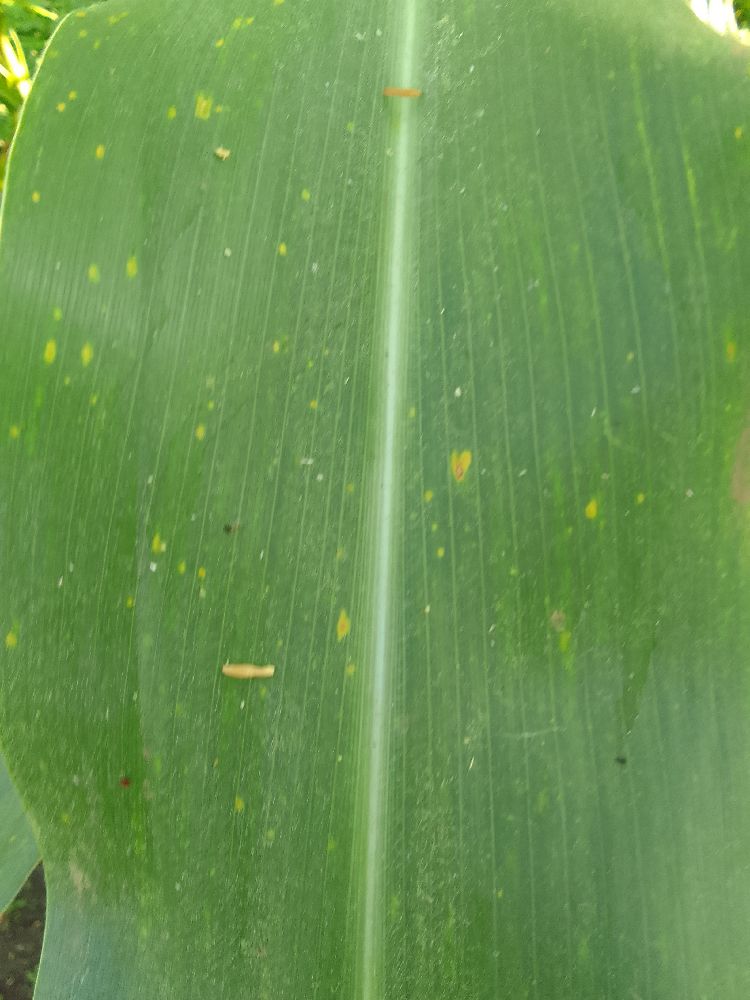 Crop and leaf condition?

maize, healthy
